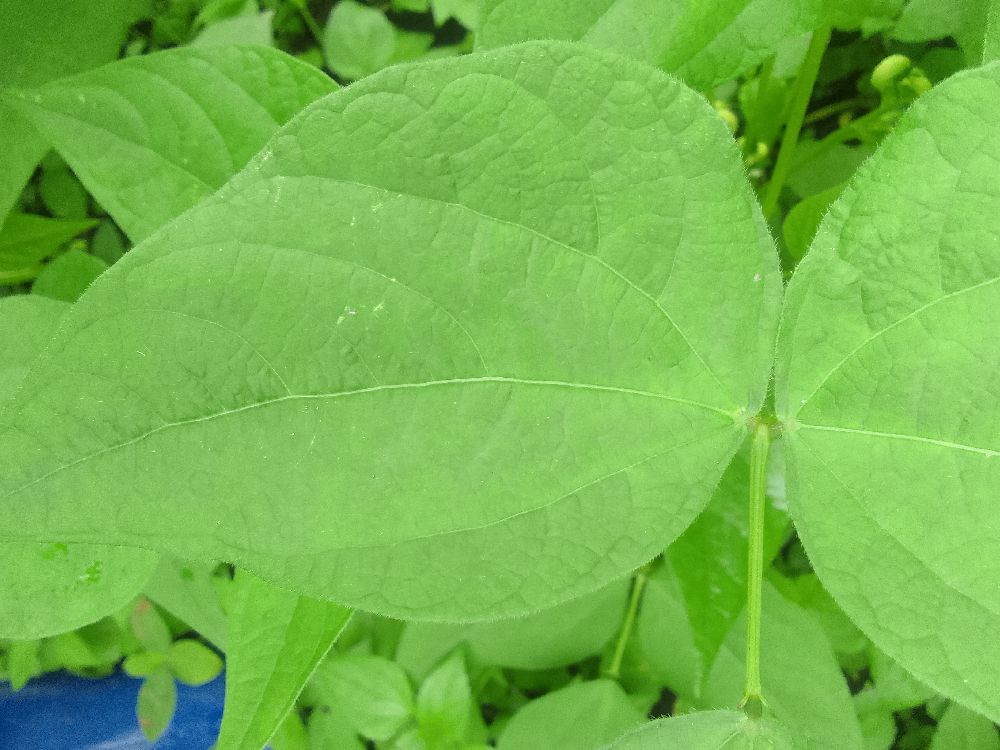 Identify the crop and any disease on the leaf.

common bean, healthy
